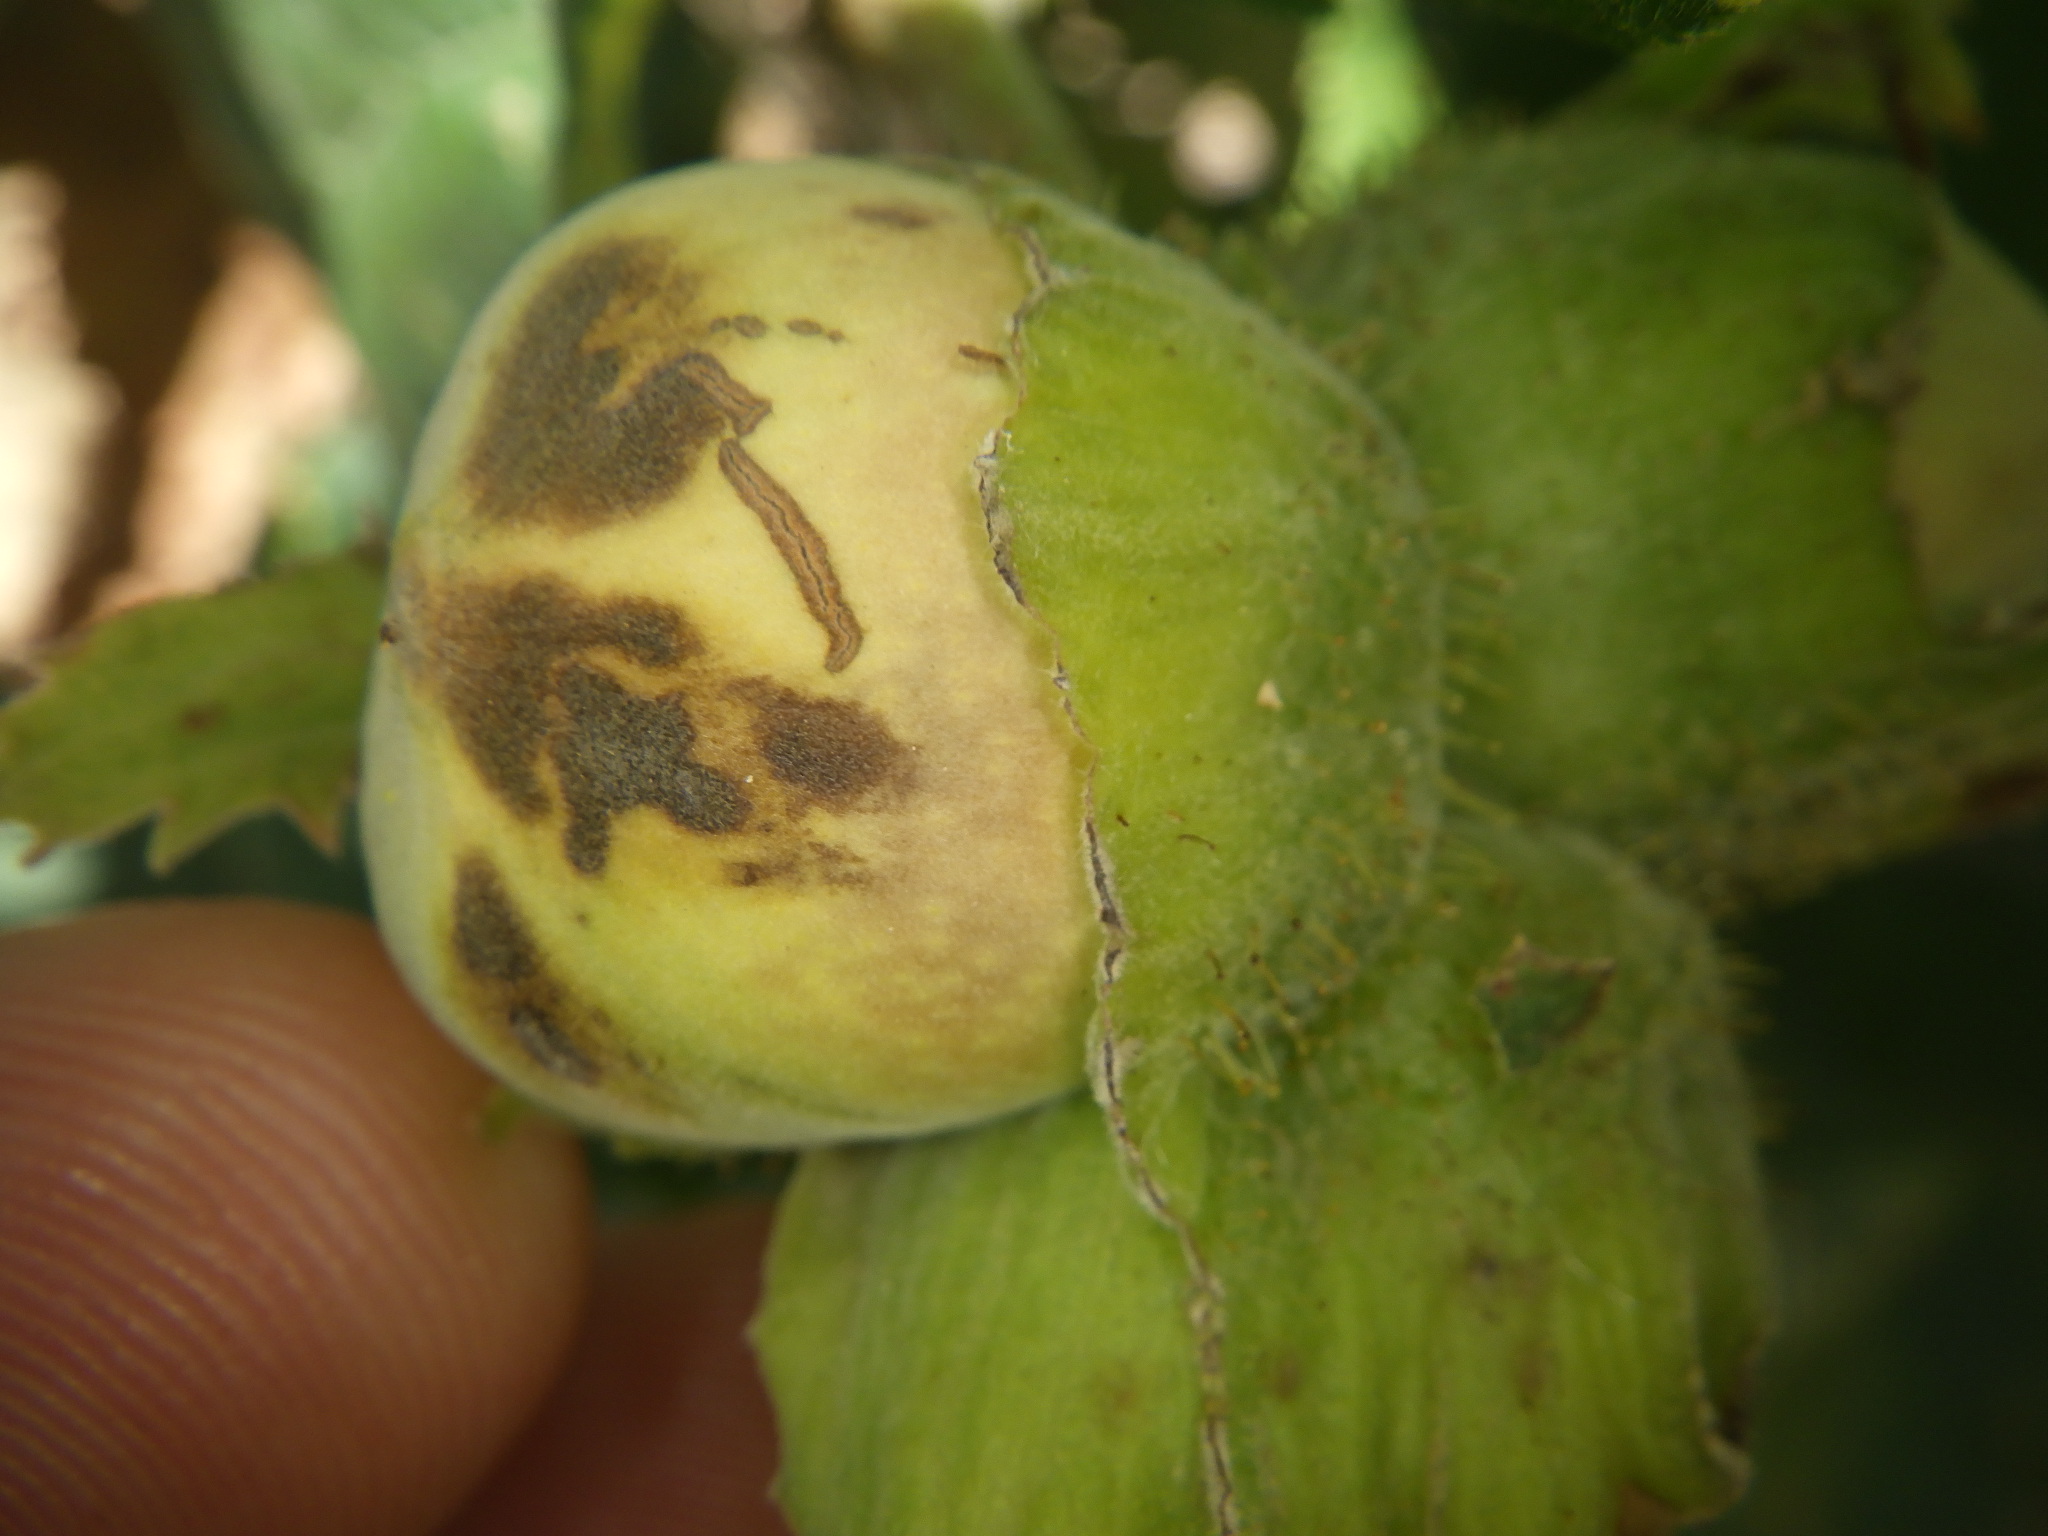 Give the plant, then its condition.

hazel, bacterial spot
